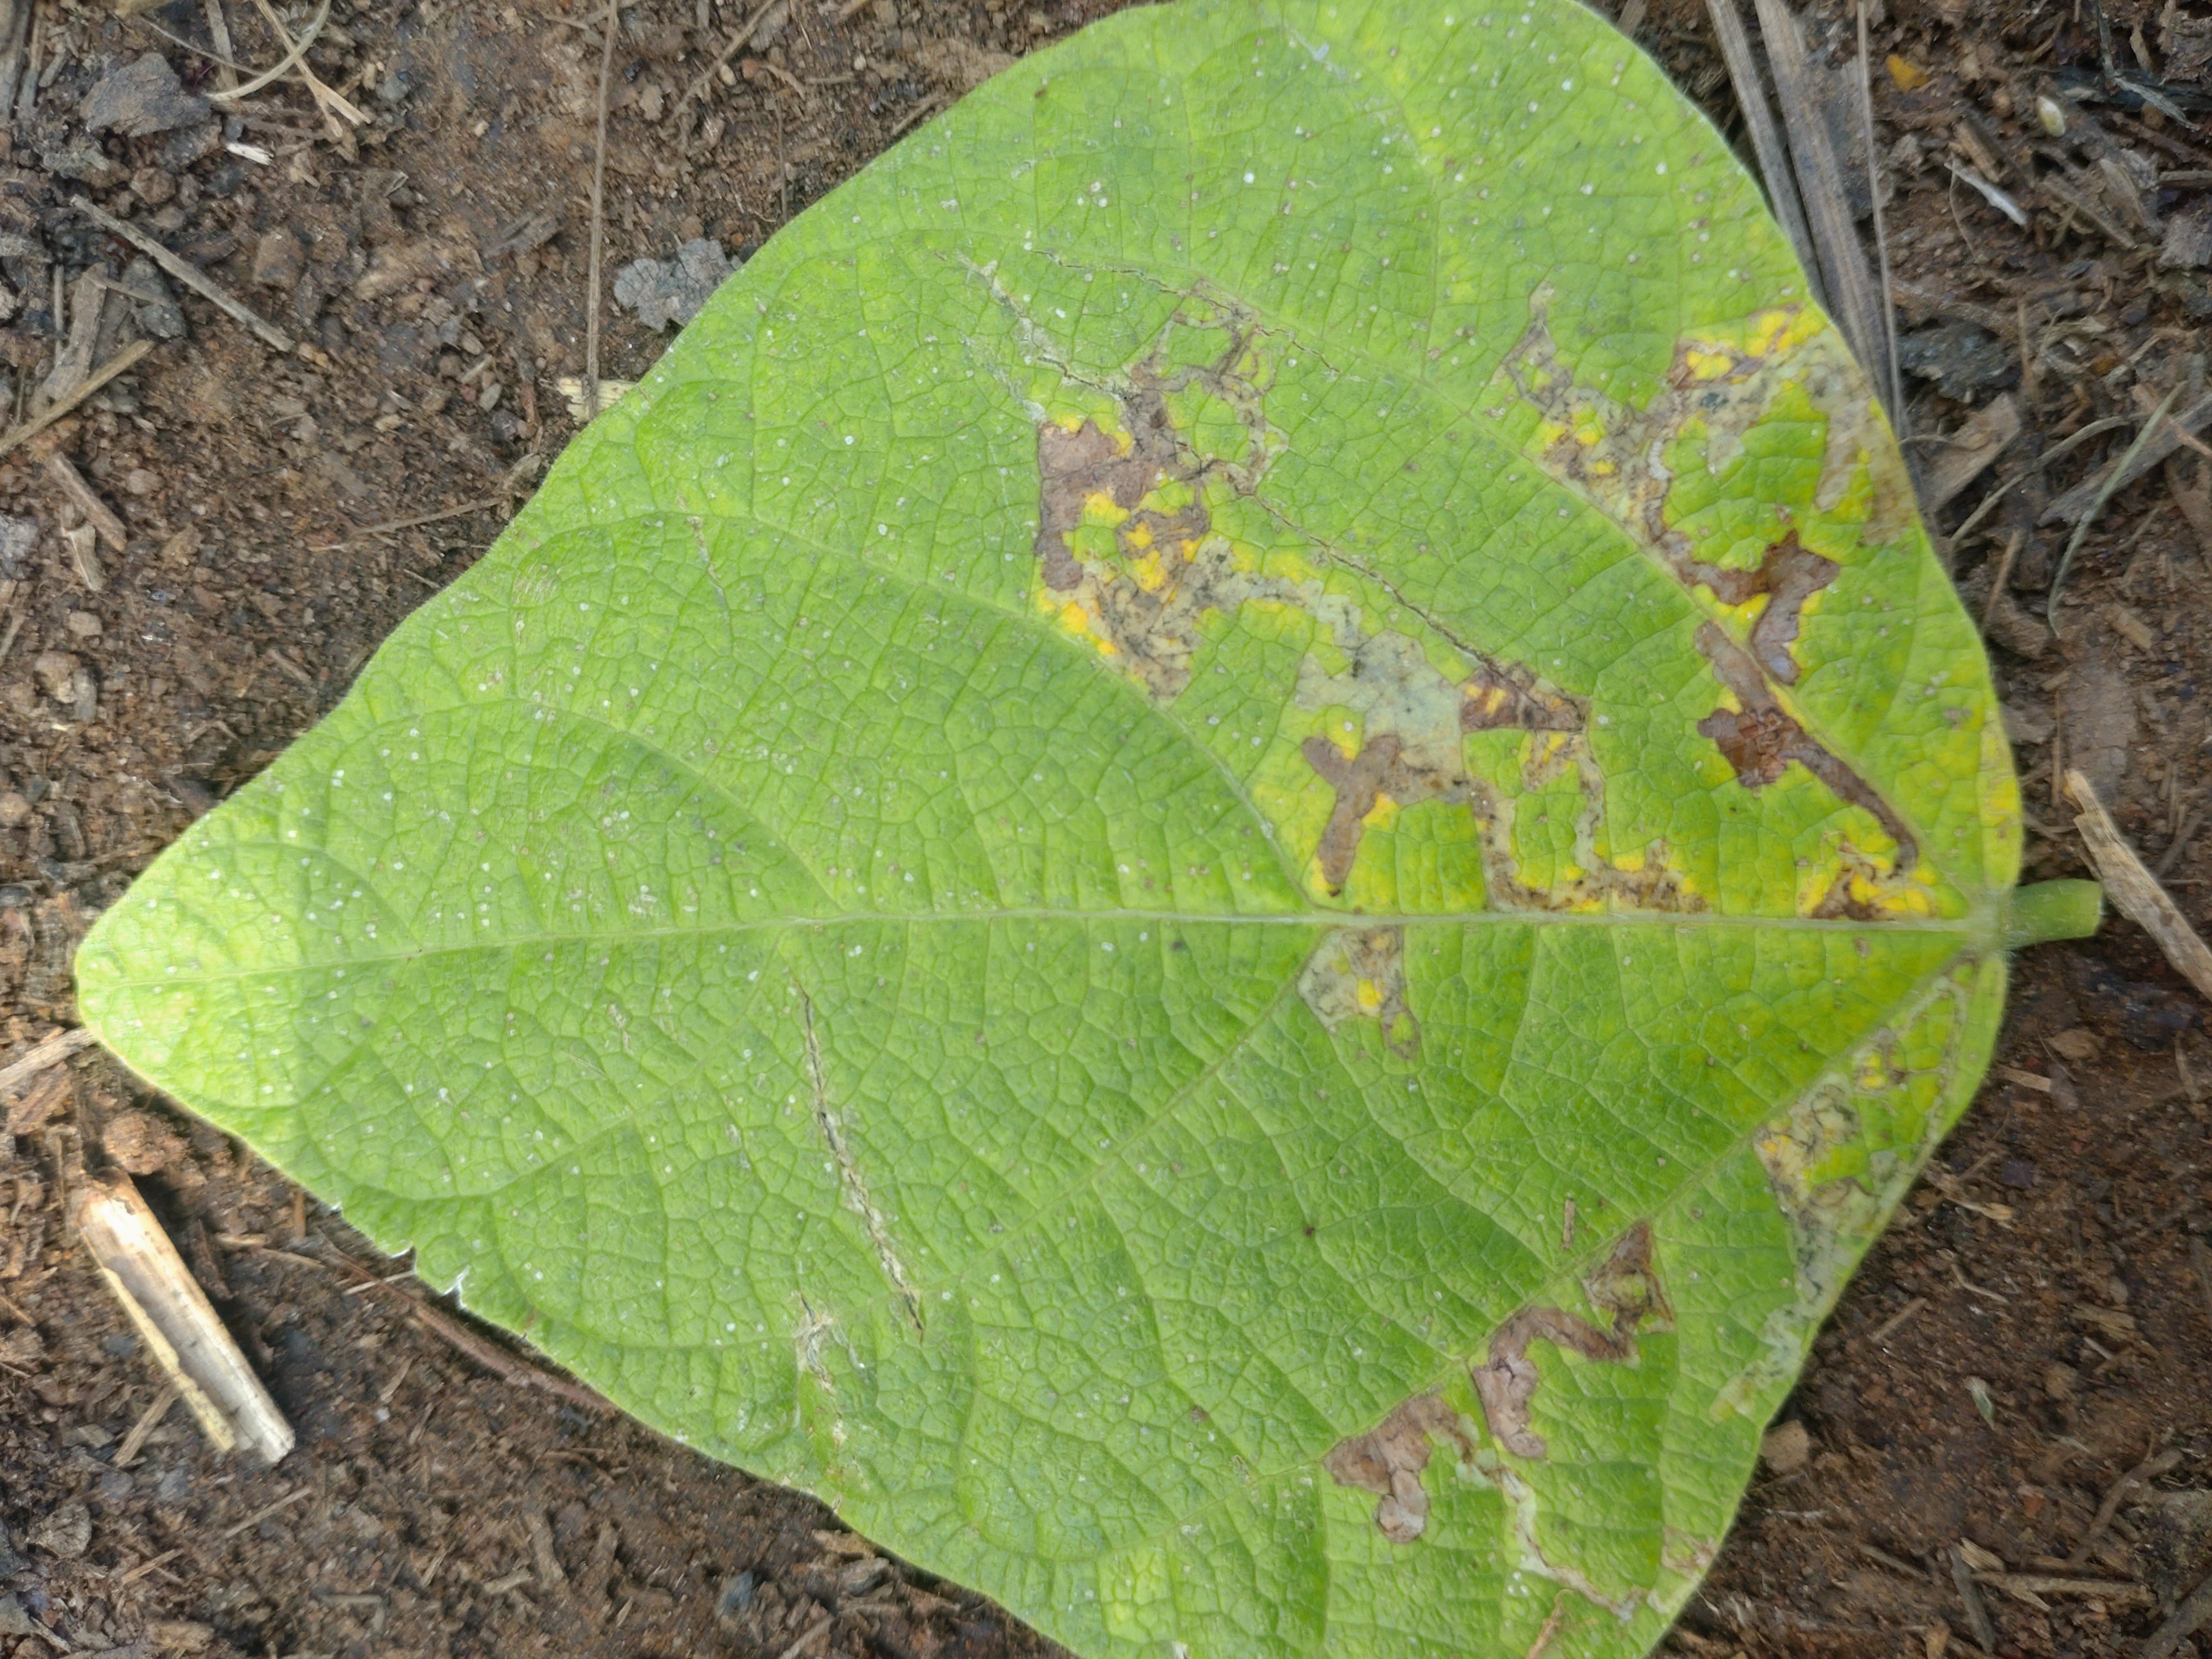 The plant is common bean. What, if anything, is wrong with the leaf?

anthracnose
